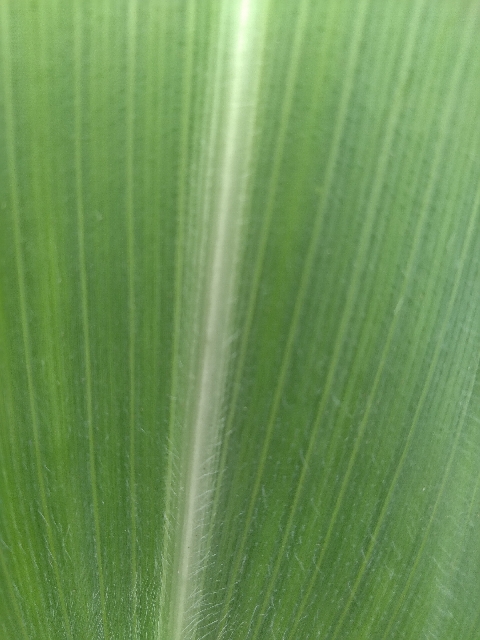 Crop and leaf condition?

maize, healthy
